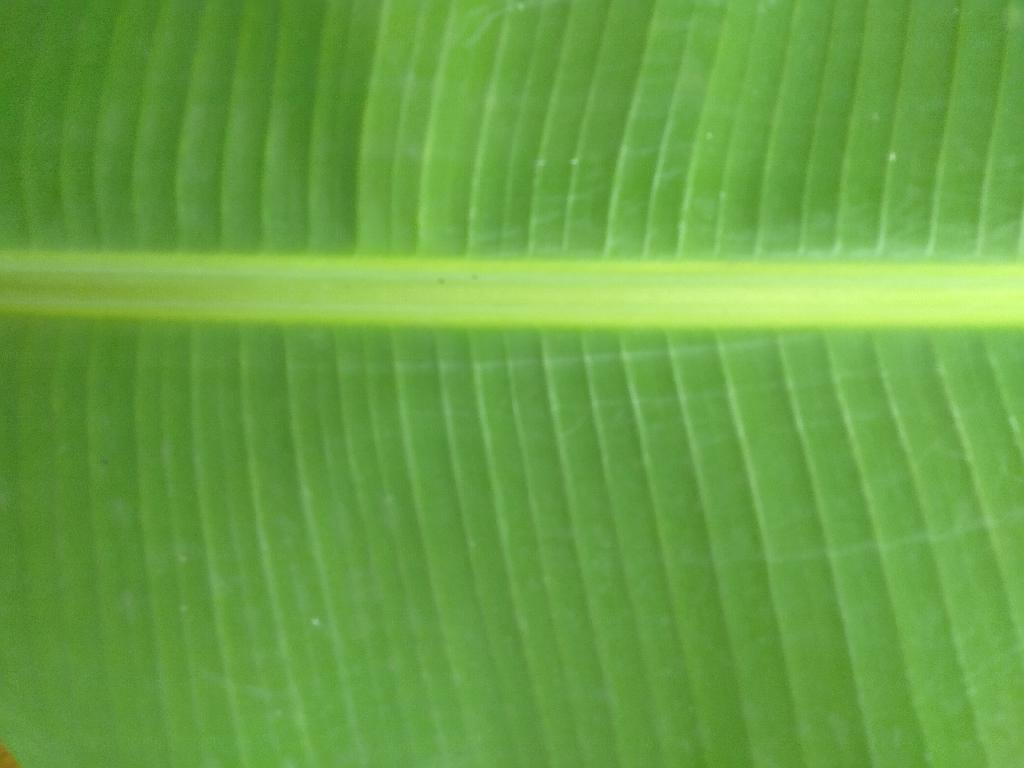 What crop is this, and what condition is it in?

banana, healthy
